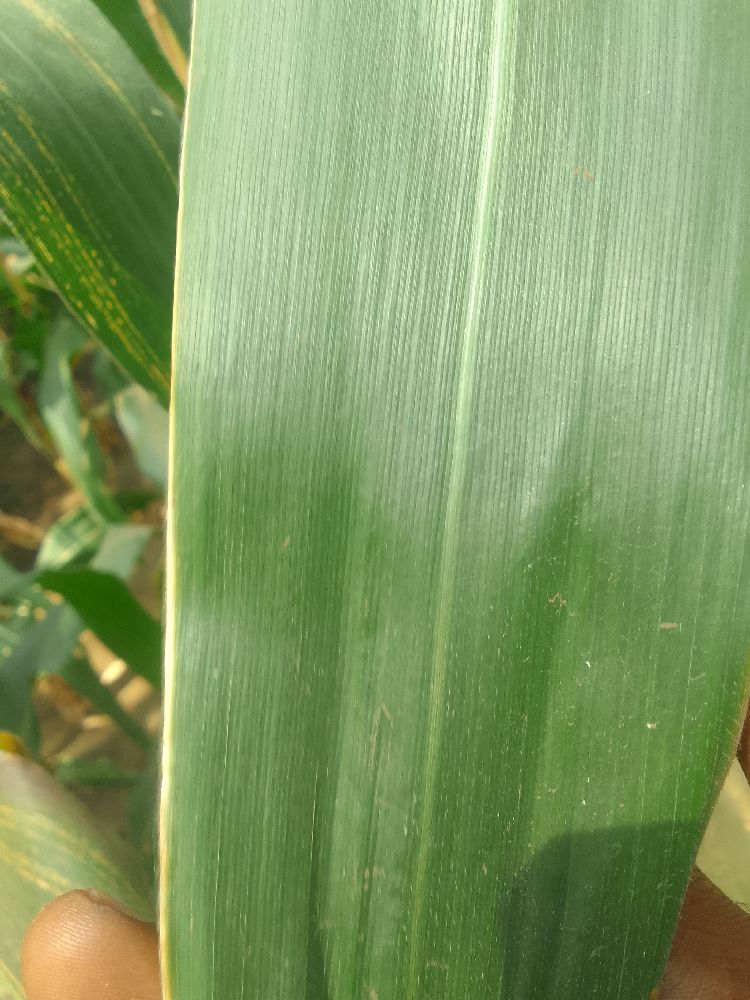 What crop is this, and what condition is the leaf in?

maize, healthy
